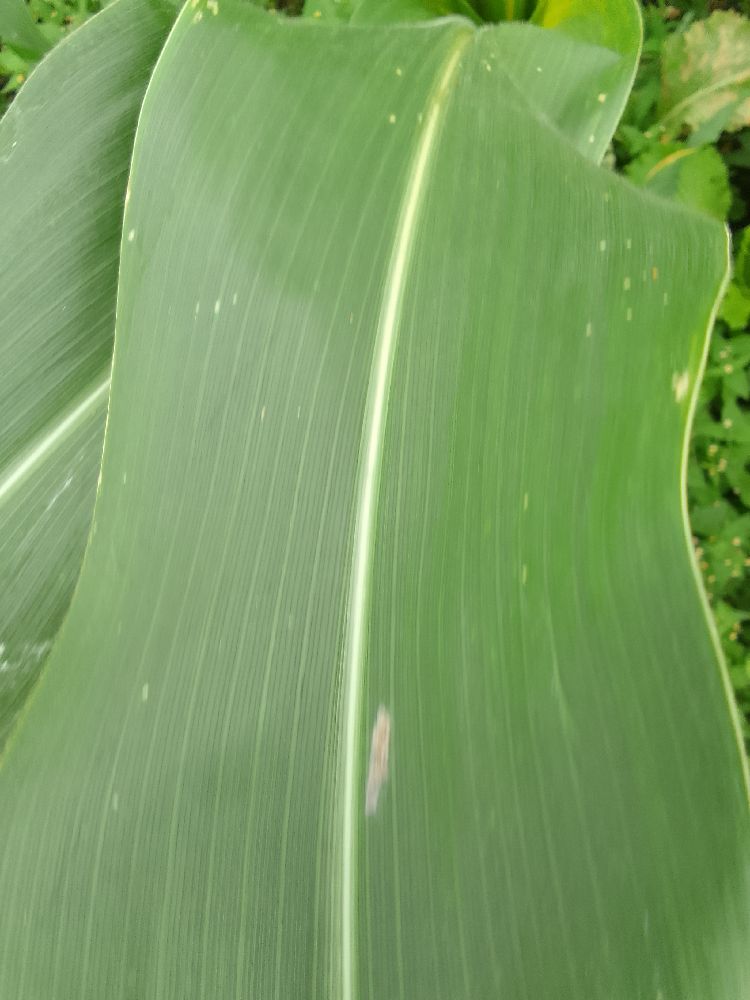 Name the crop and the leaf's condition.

maize, healthy
